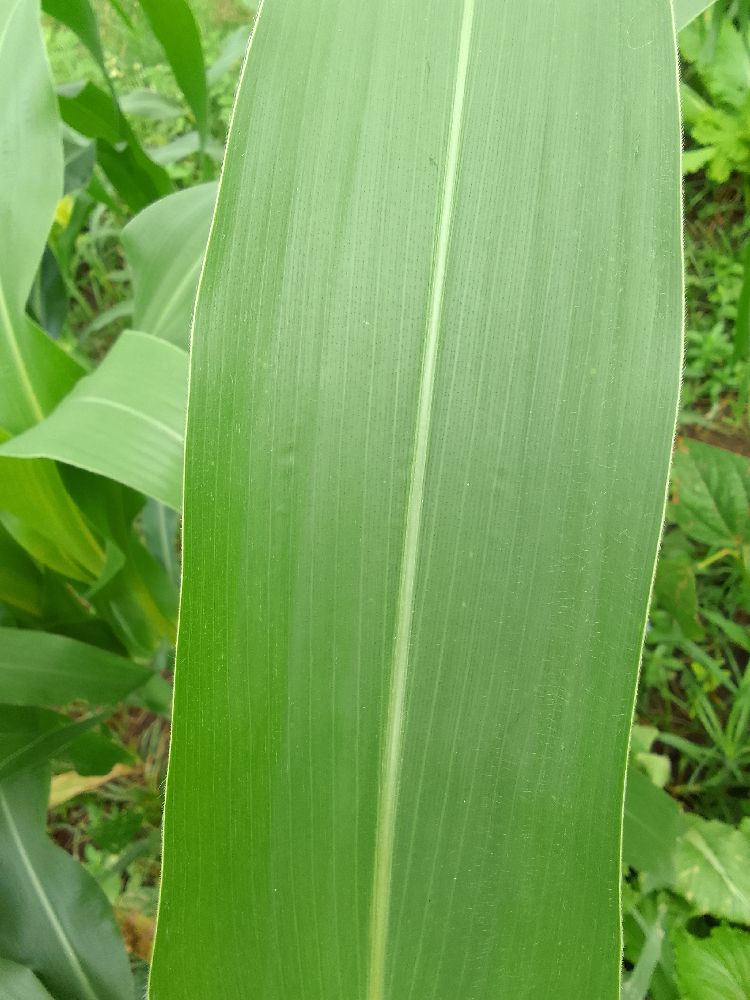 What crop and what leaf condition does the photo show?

maize, healthy
